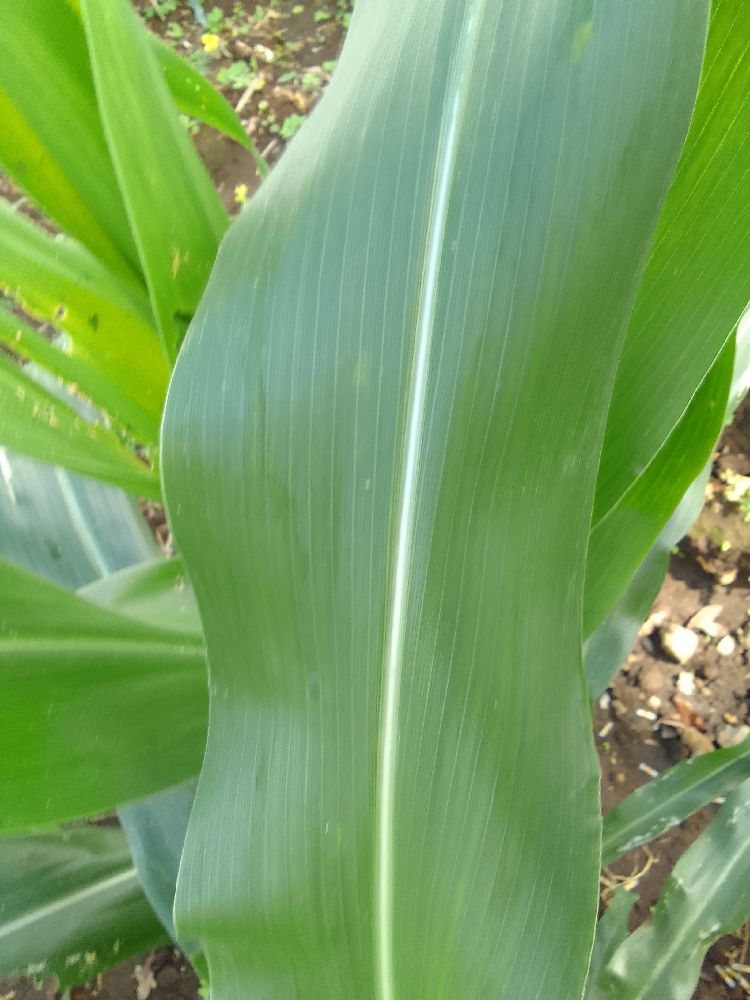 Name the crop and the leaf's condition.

maize, healthy
